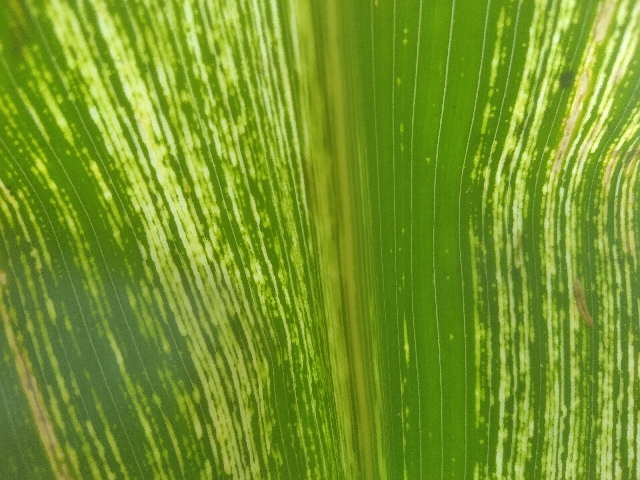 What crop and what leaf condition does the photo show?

maize, maize streak virus
